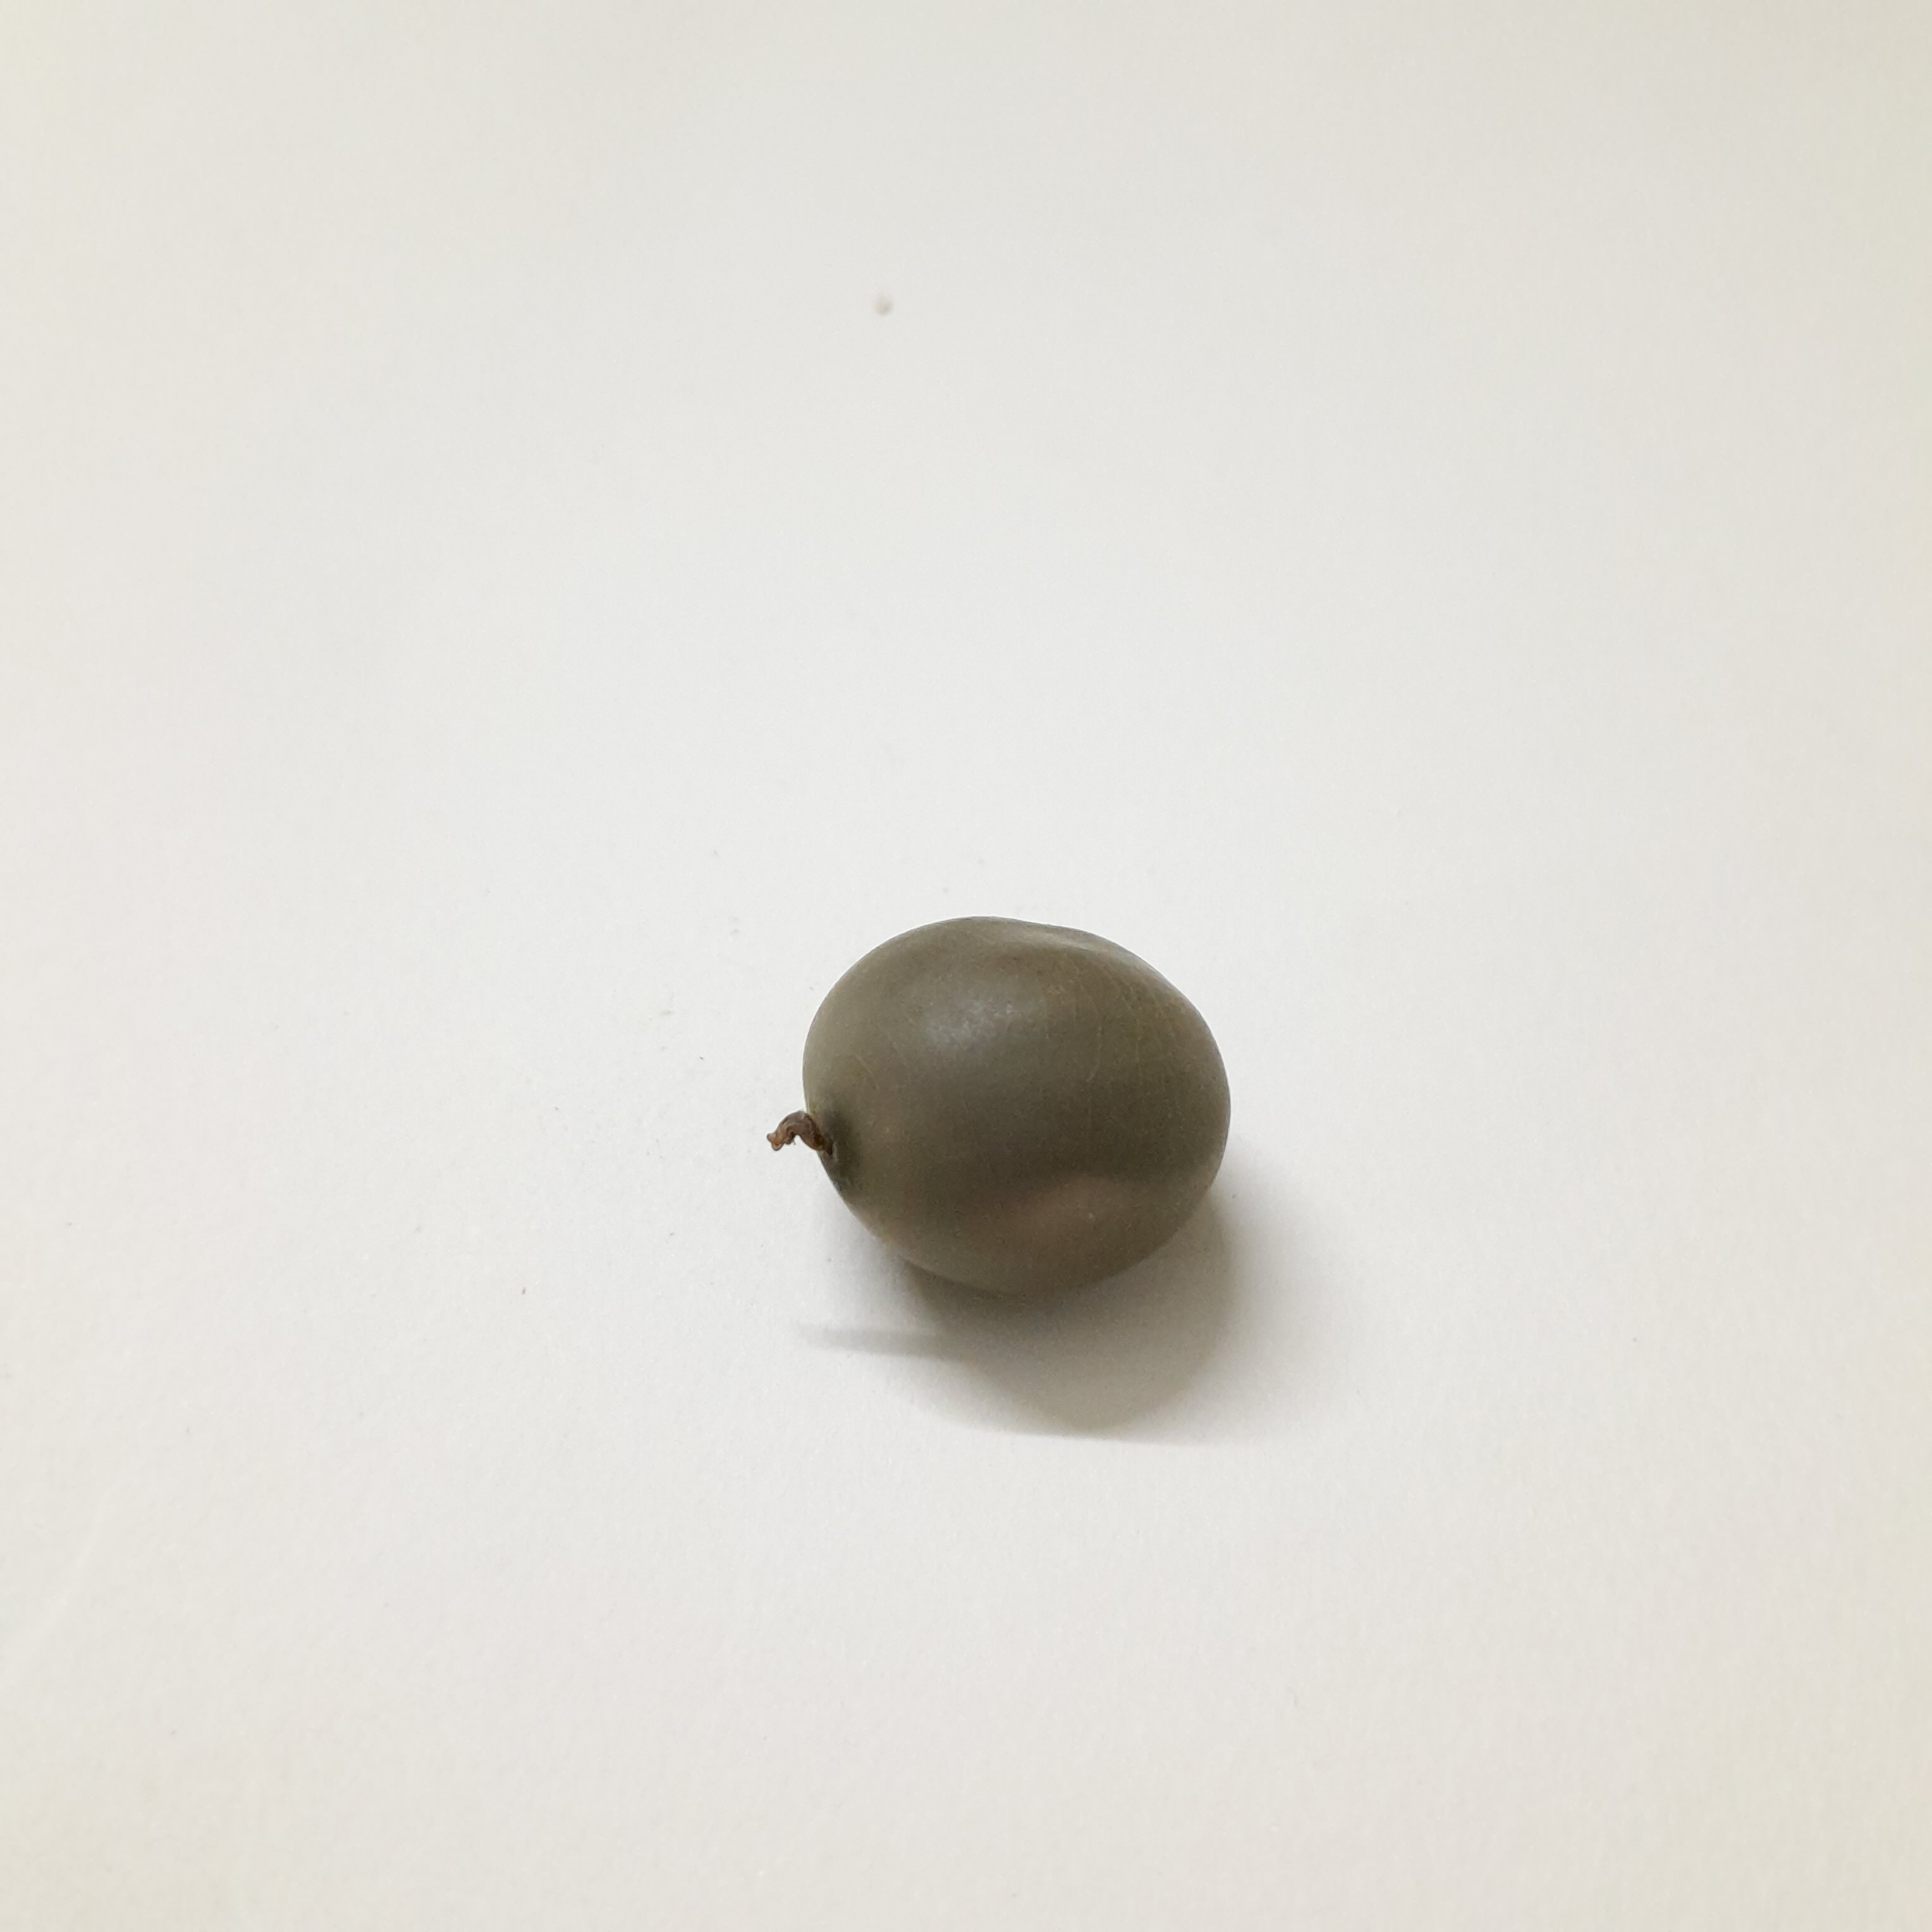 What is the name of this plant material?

sagargota
